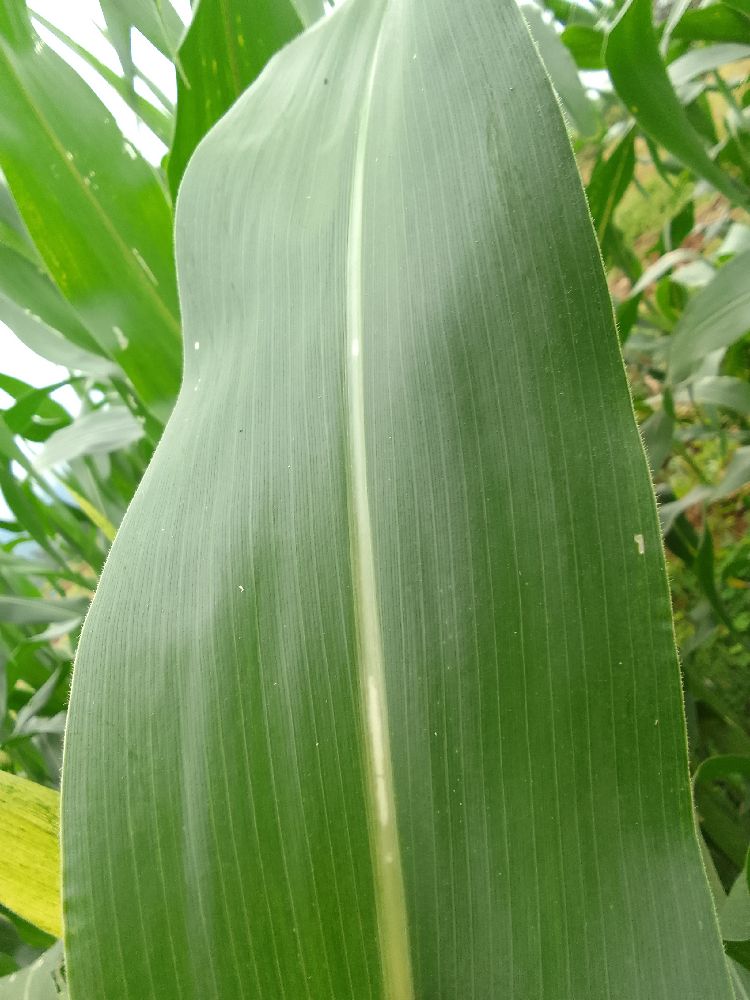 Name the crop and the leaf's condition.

maize, healthy
